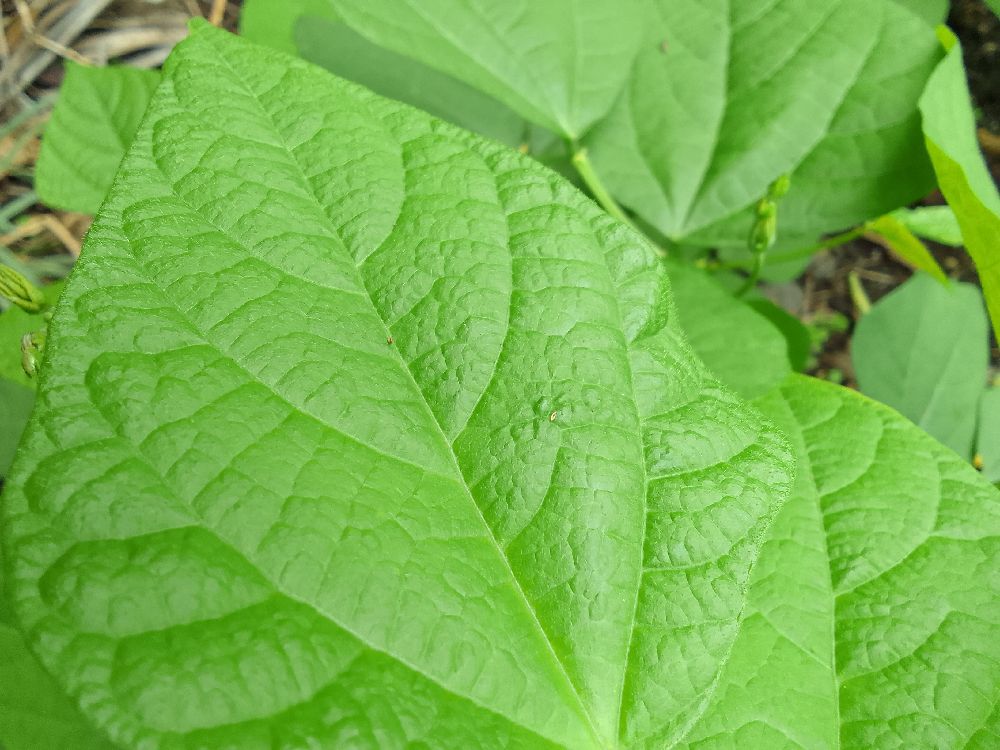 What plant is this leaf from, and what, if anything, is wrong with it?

common bean, healthy
